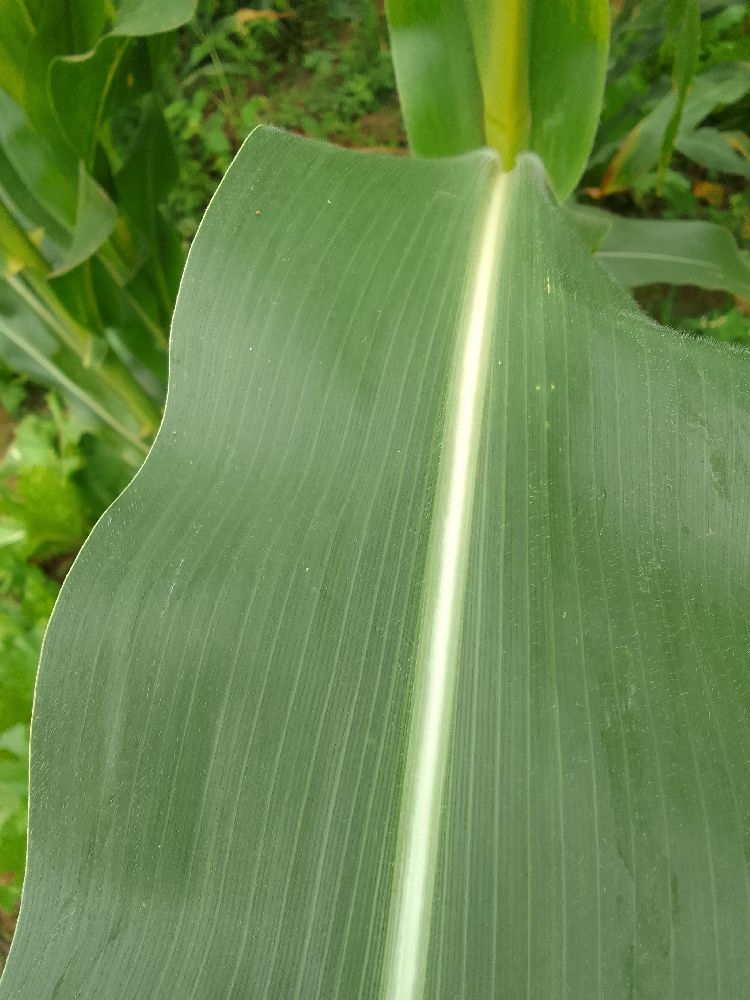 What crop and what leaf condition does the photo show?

maize, healthy
